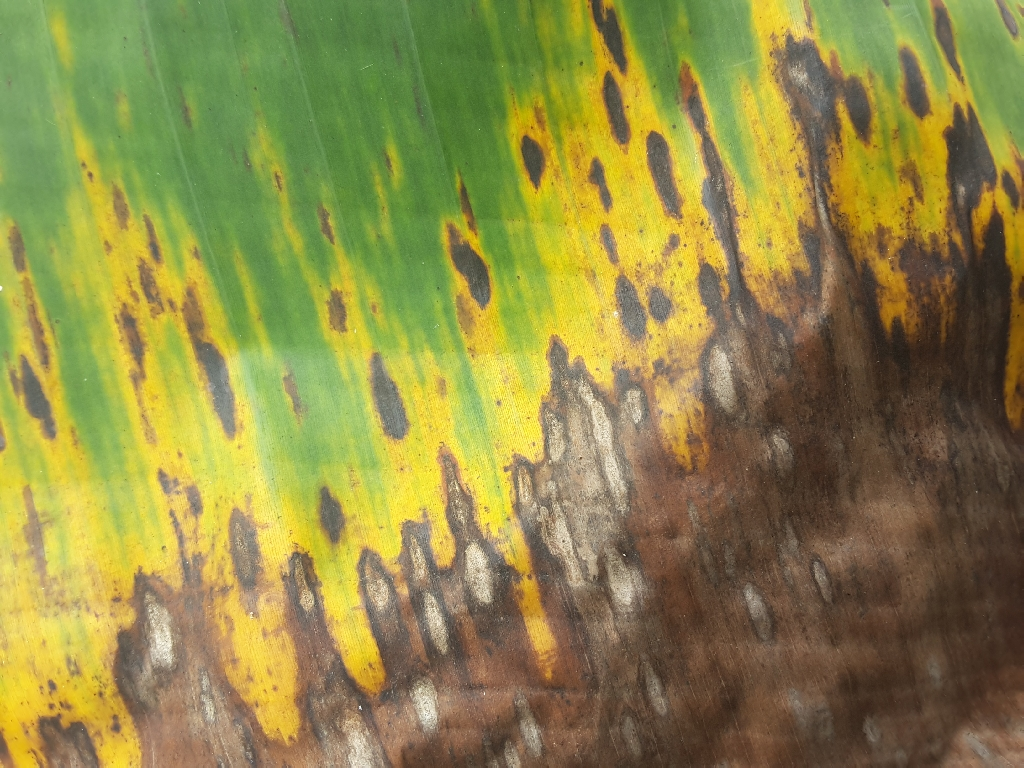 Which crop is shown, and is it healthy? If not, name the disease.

banana, black sigatoka
